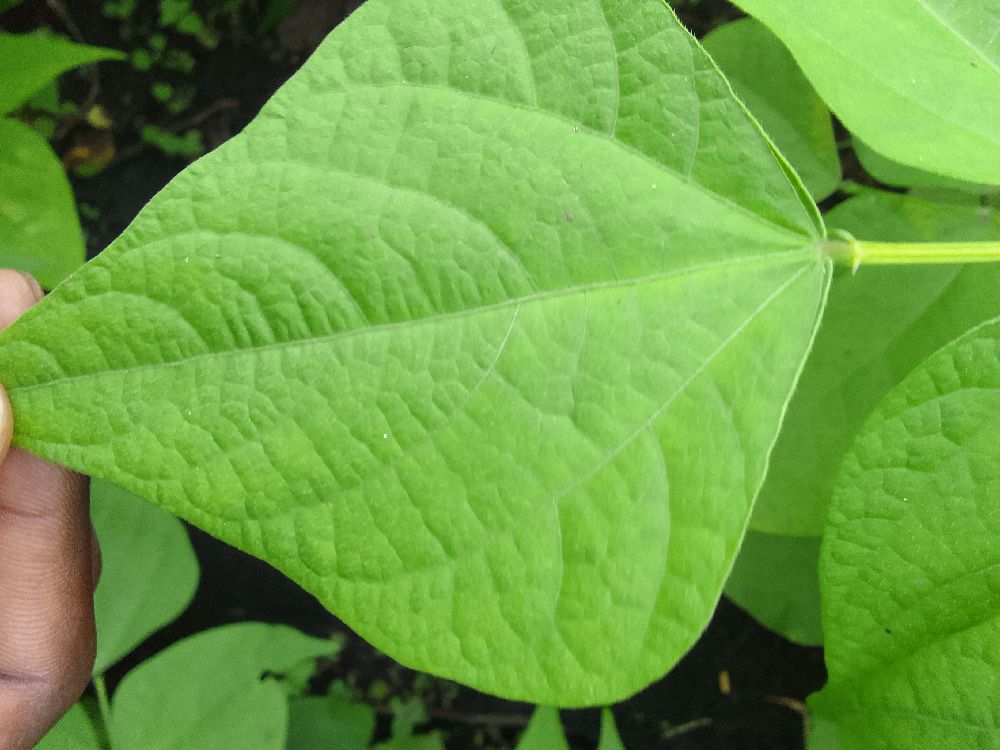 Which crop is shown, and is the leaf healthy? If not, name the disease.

common bean, healthy
